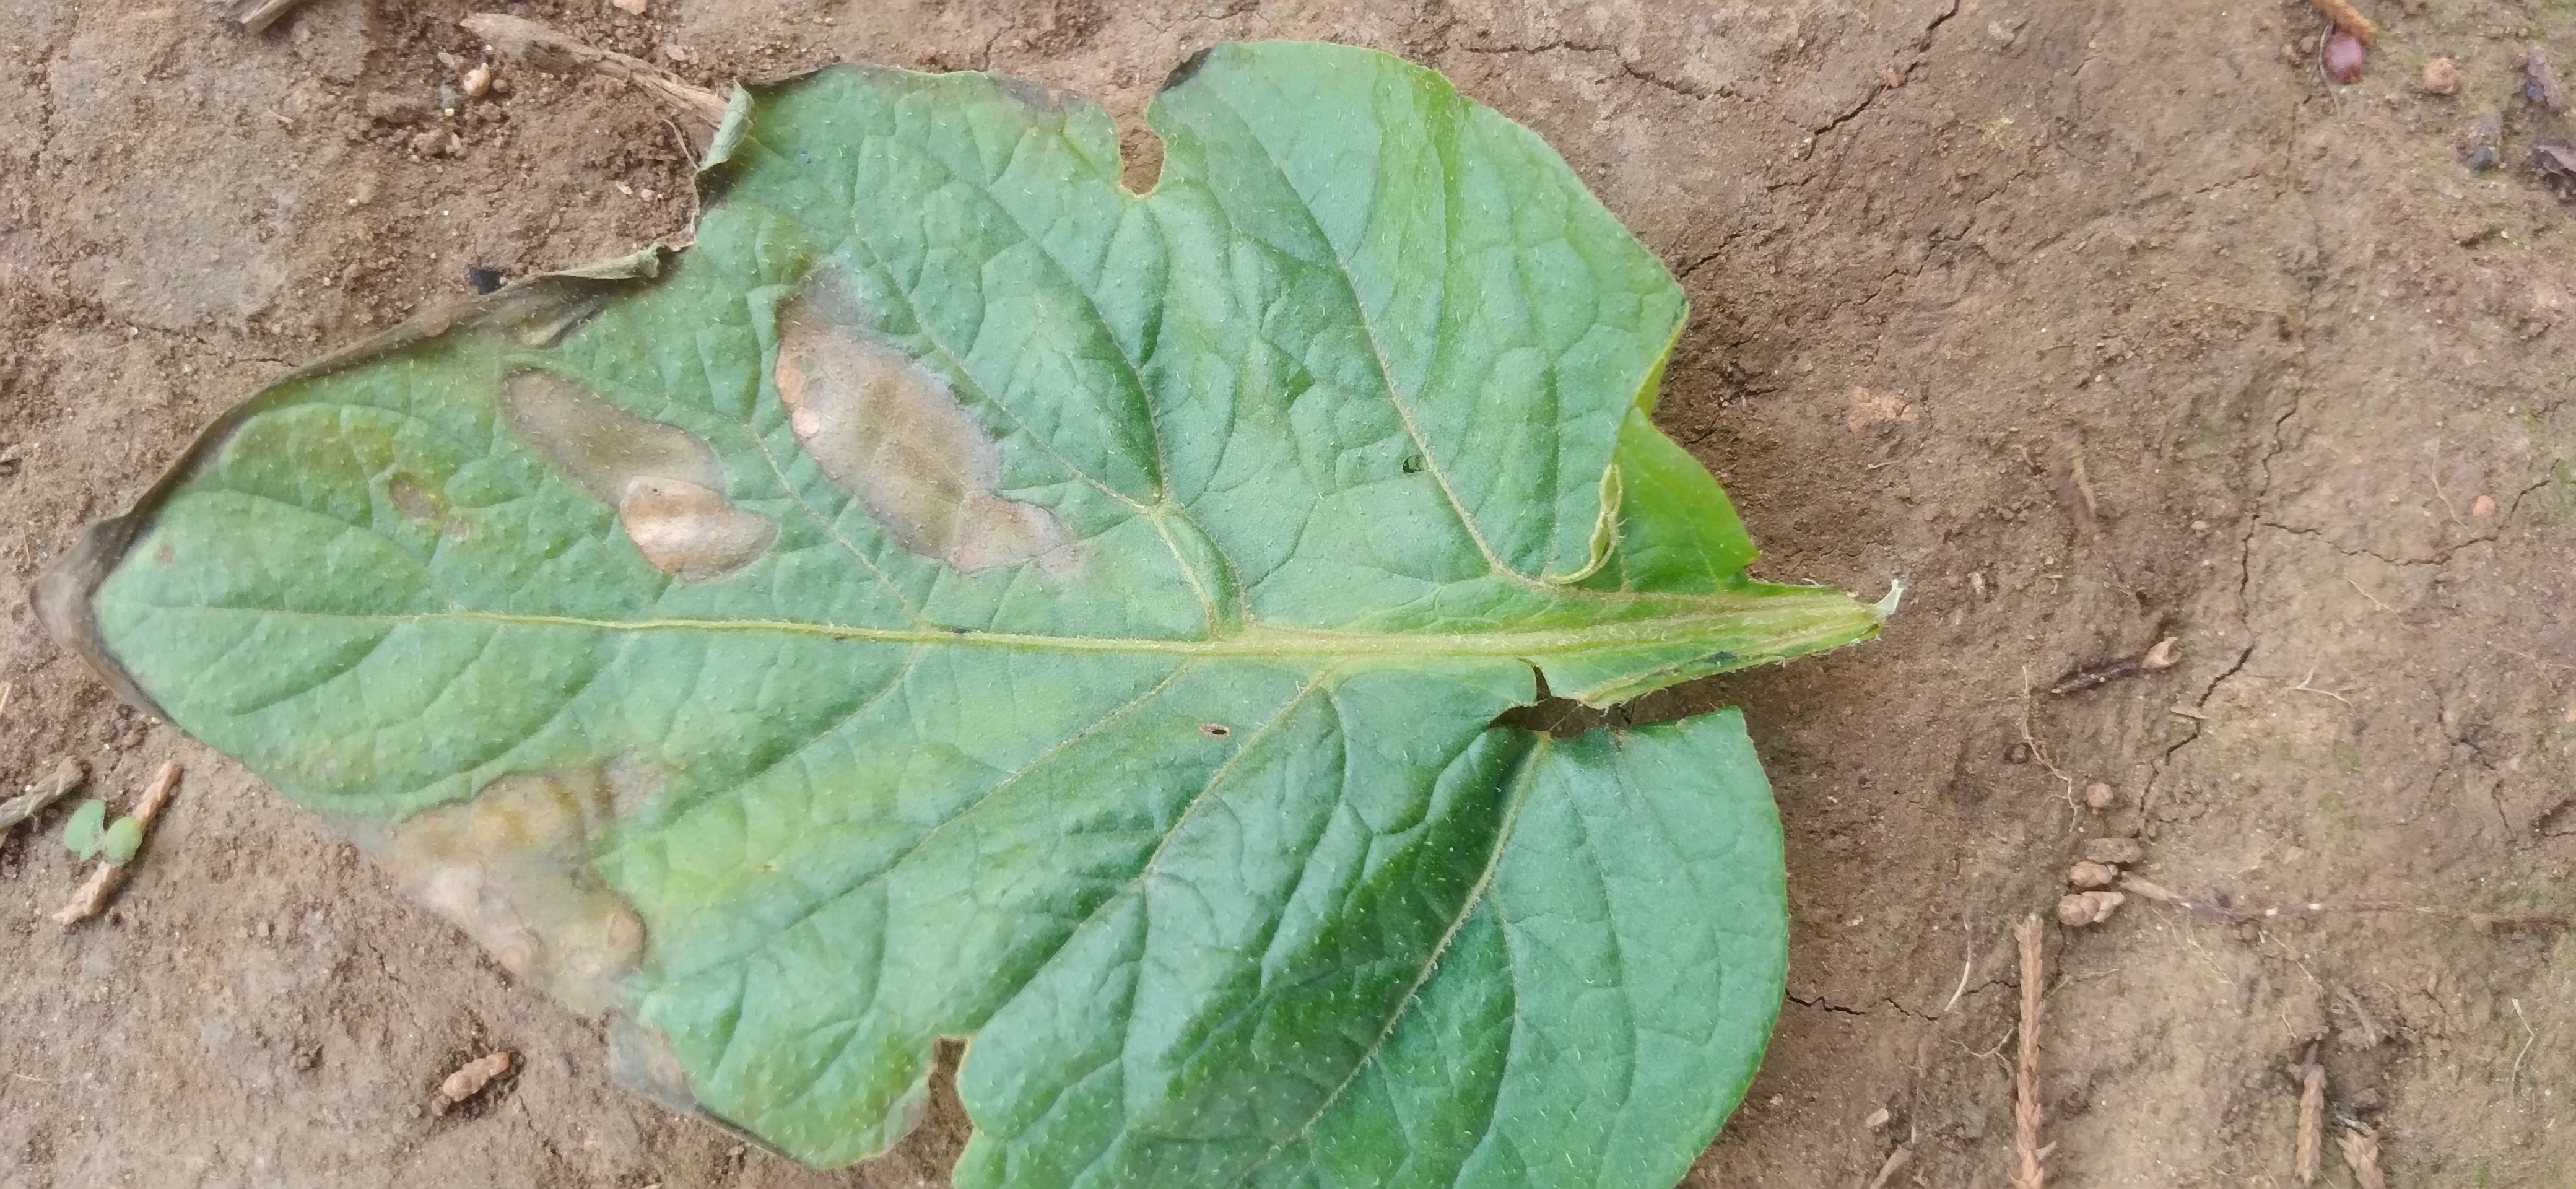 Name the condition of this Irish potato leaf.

early blight
